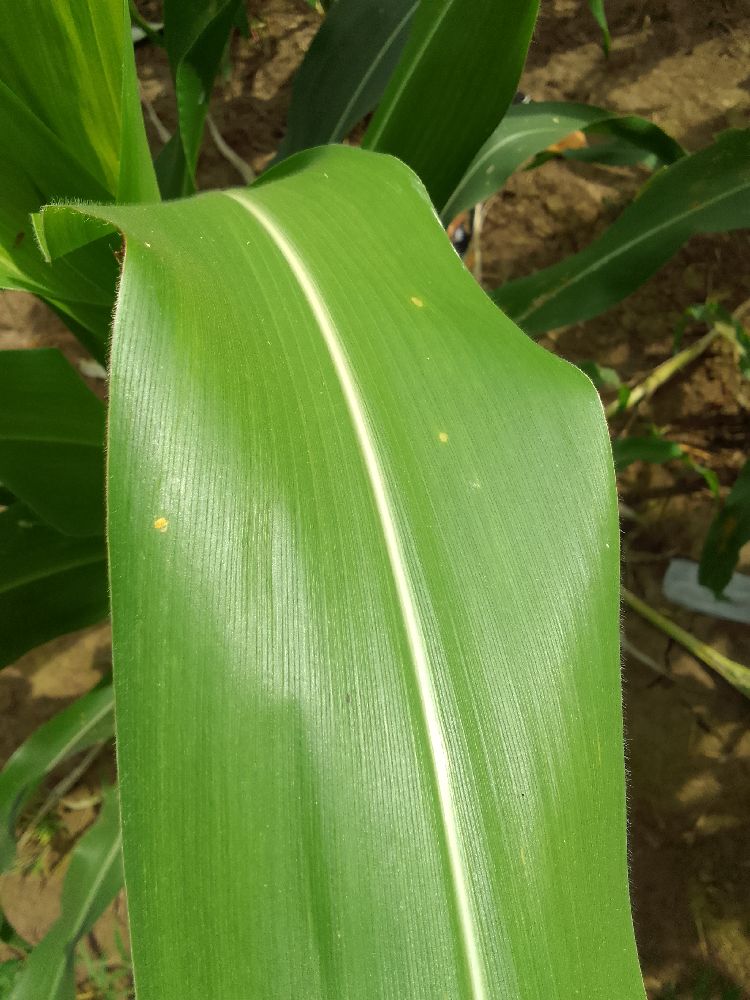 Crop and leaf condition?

maize, healthy
